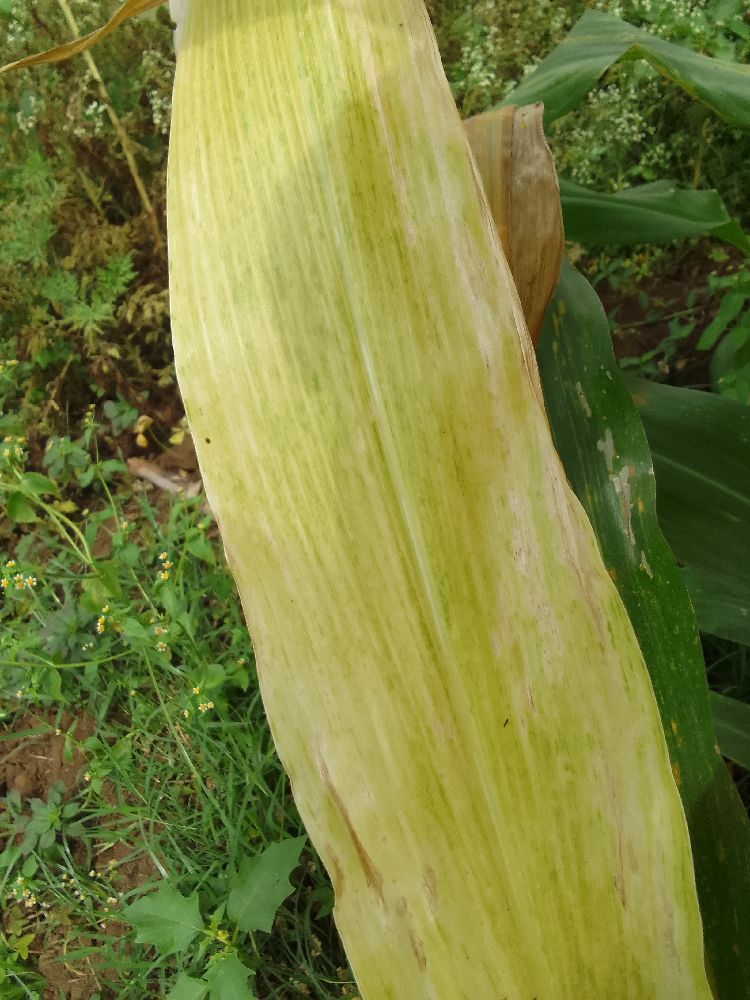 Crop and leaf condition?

maize, maize lethal necrosis
